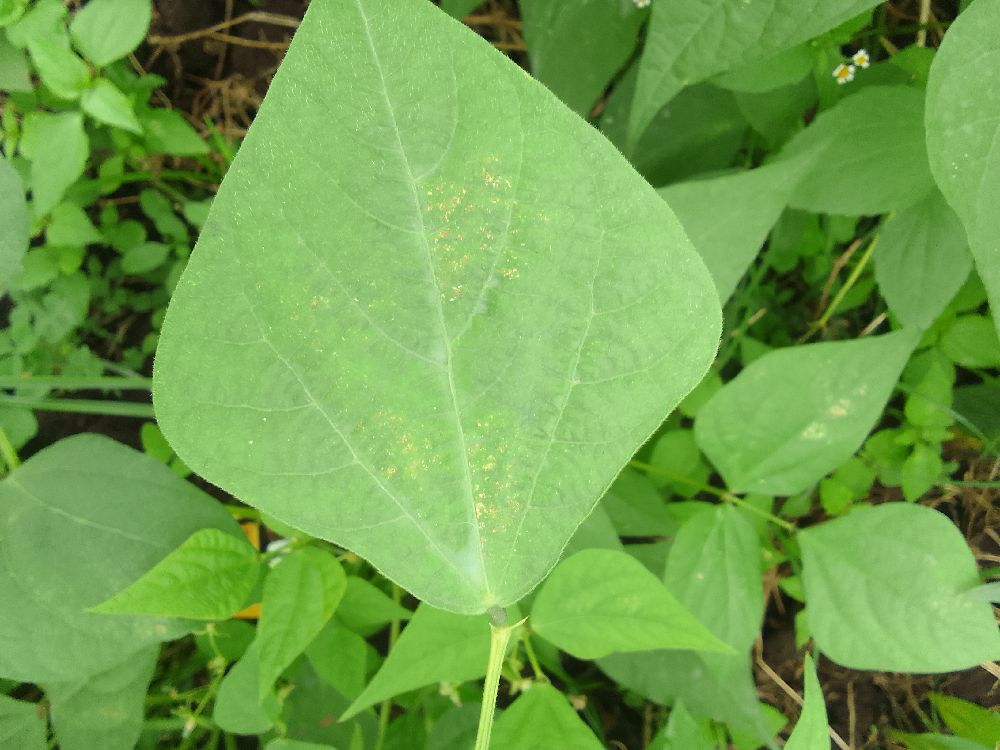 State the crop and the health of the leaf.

common bean, healthy
